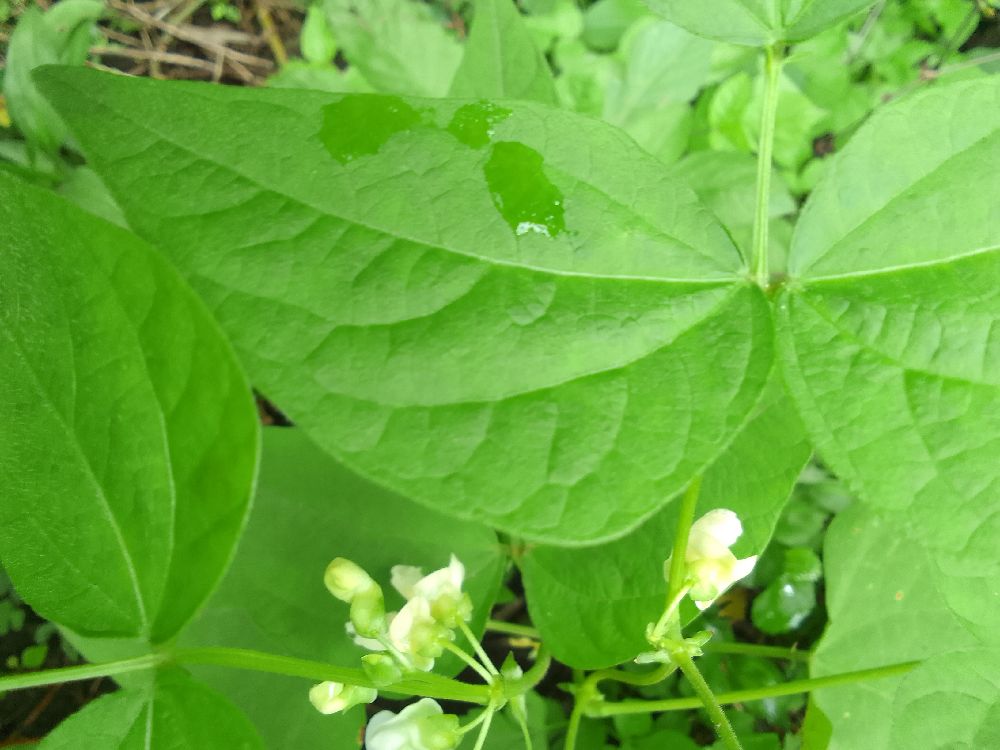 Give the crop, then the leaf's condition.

common bean, healthy
